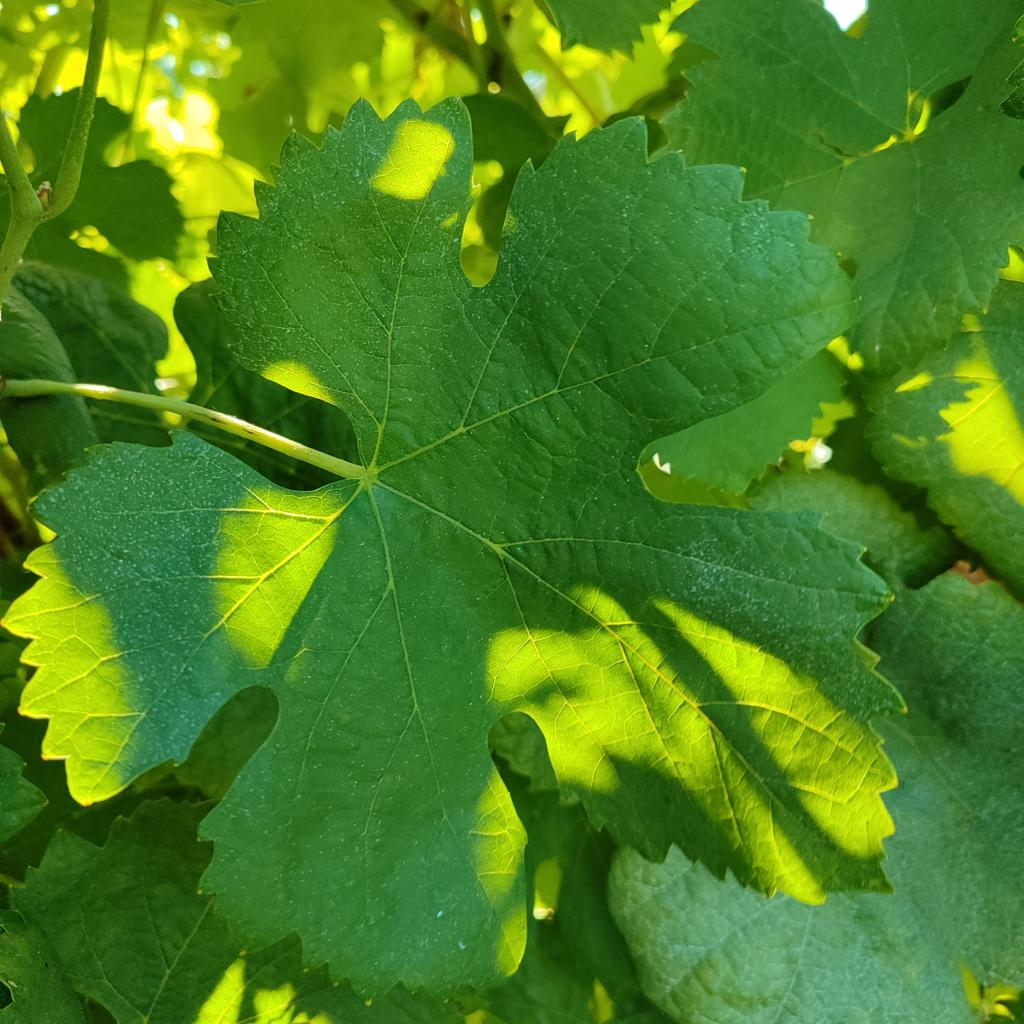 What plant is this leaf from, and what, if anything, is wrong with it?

grapevine, healthy
